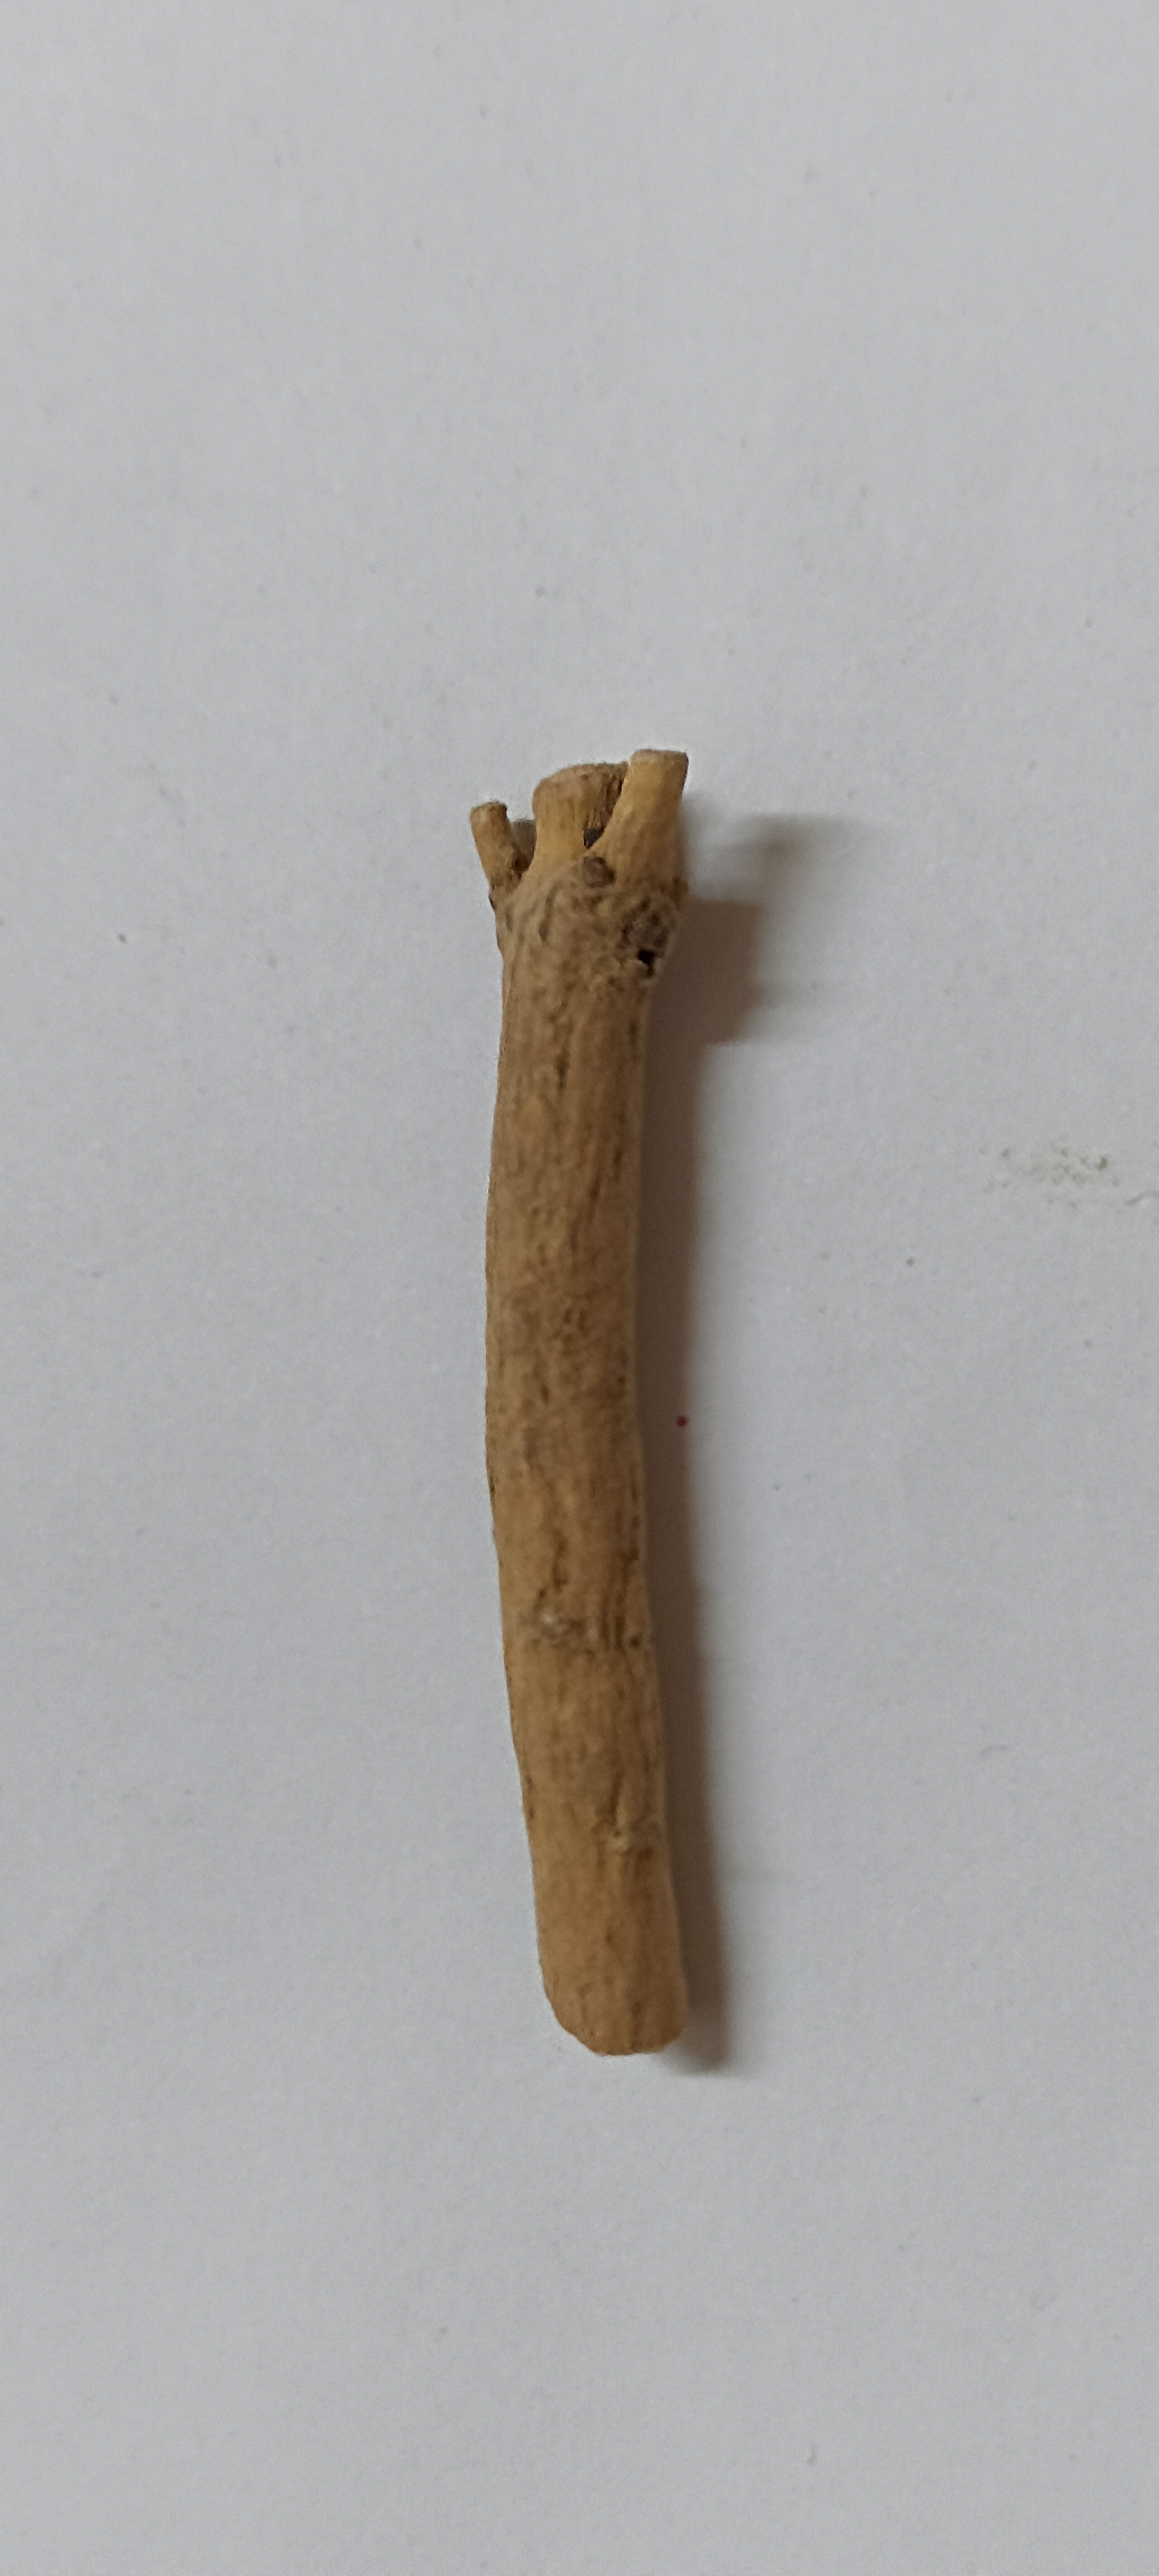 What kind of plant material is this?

ashwagandha
